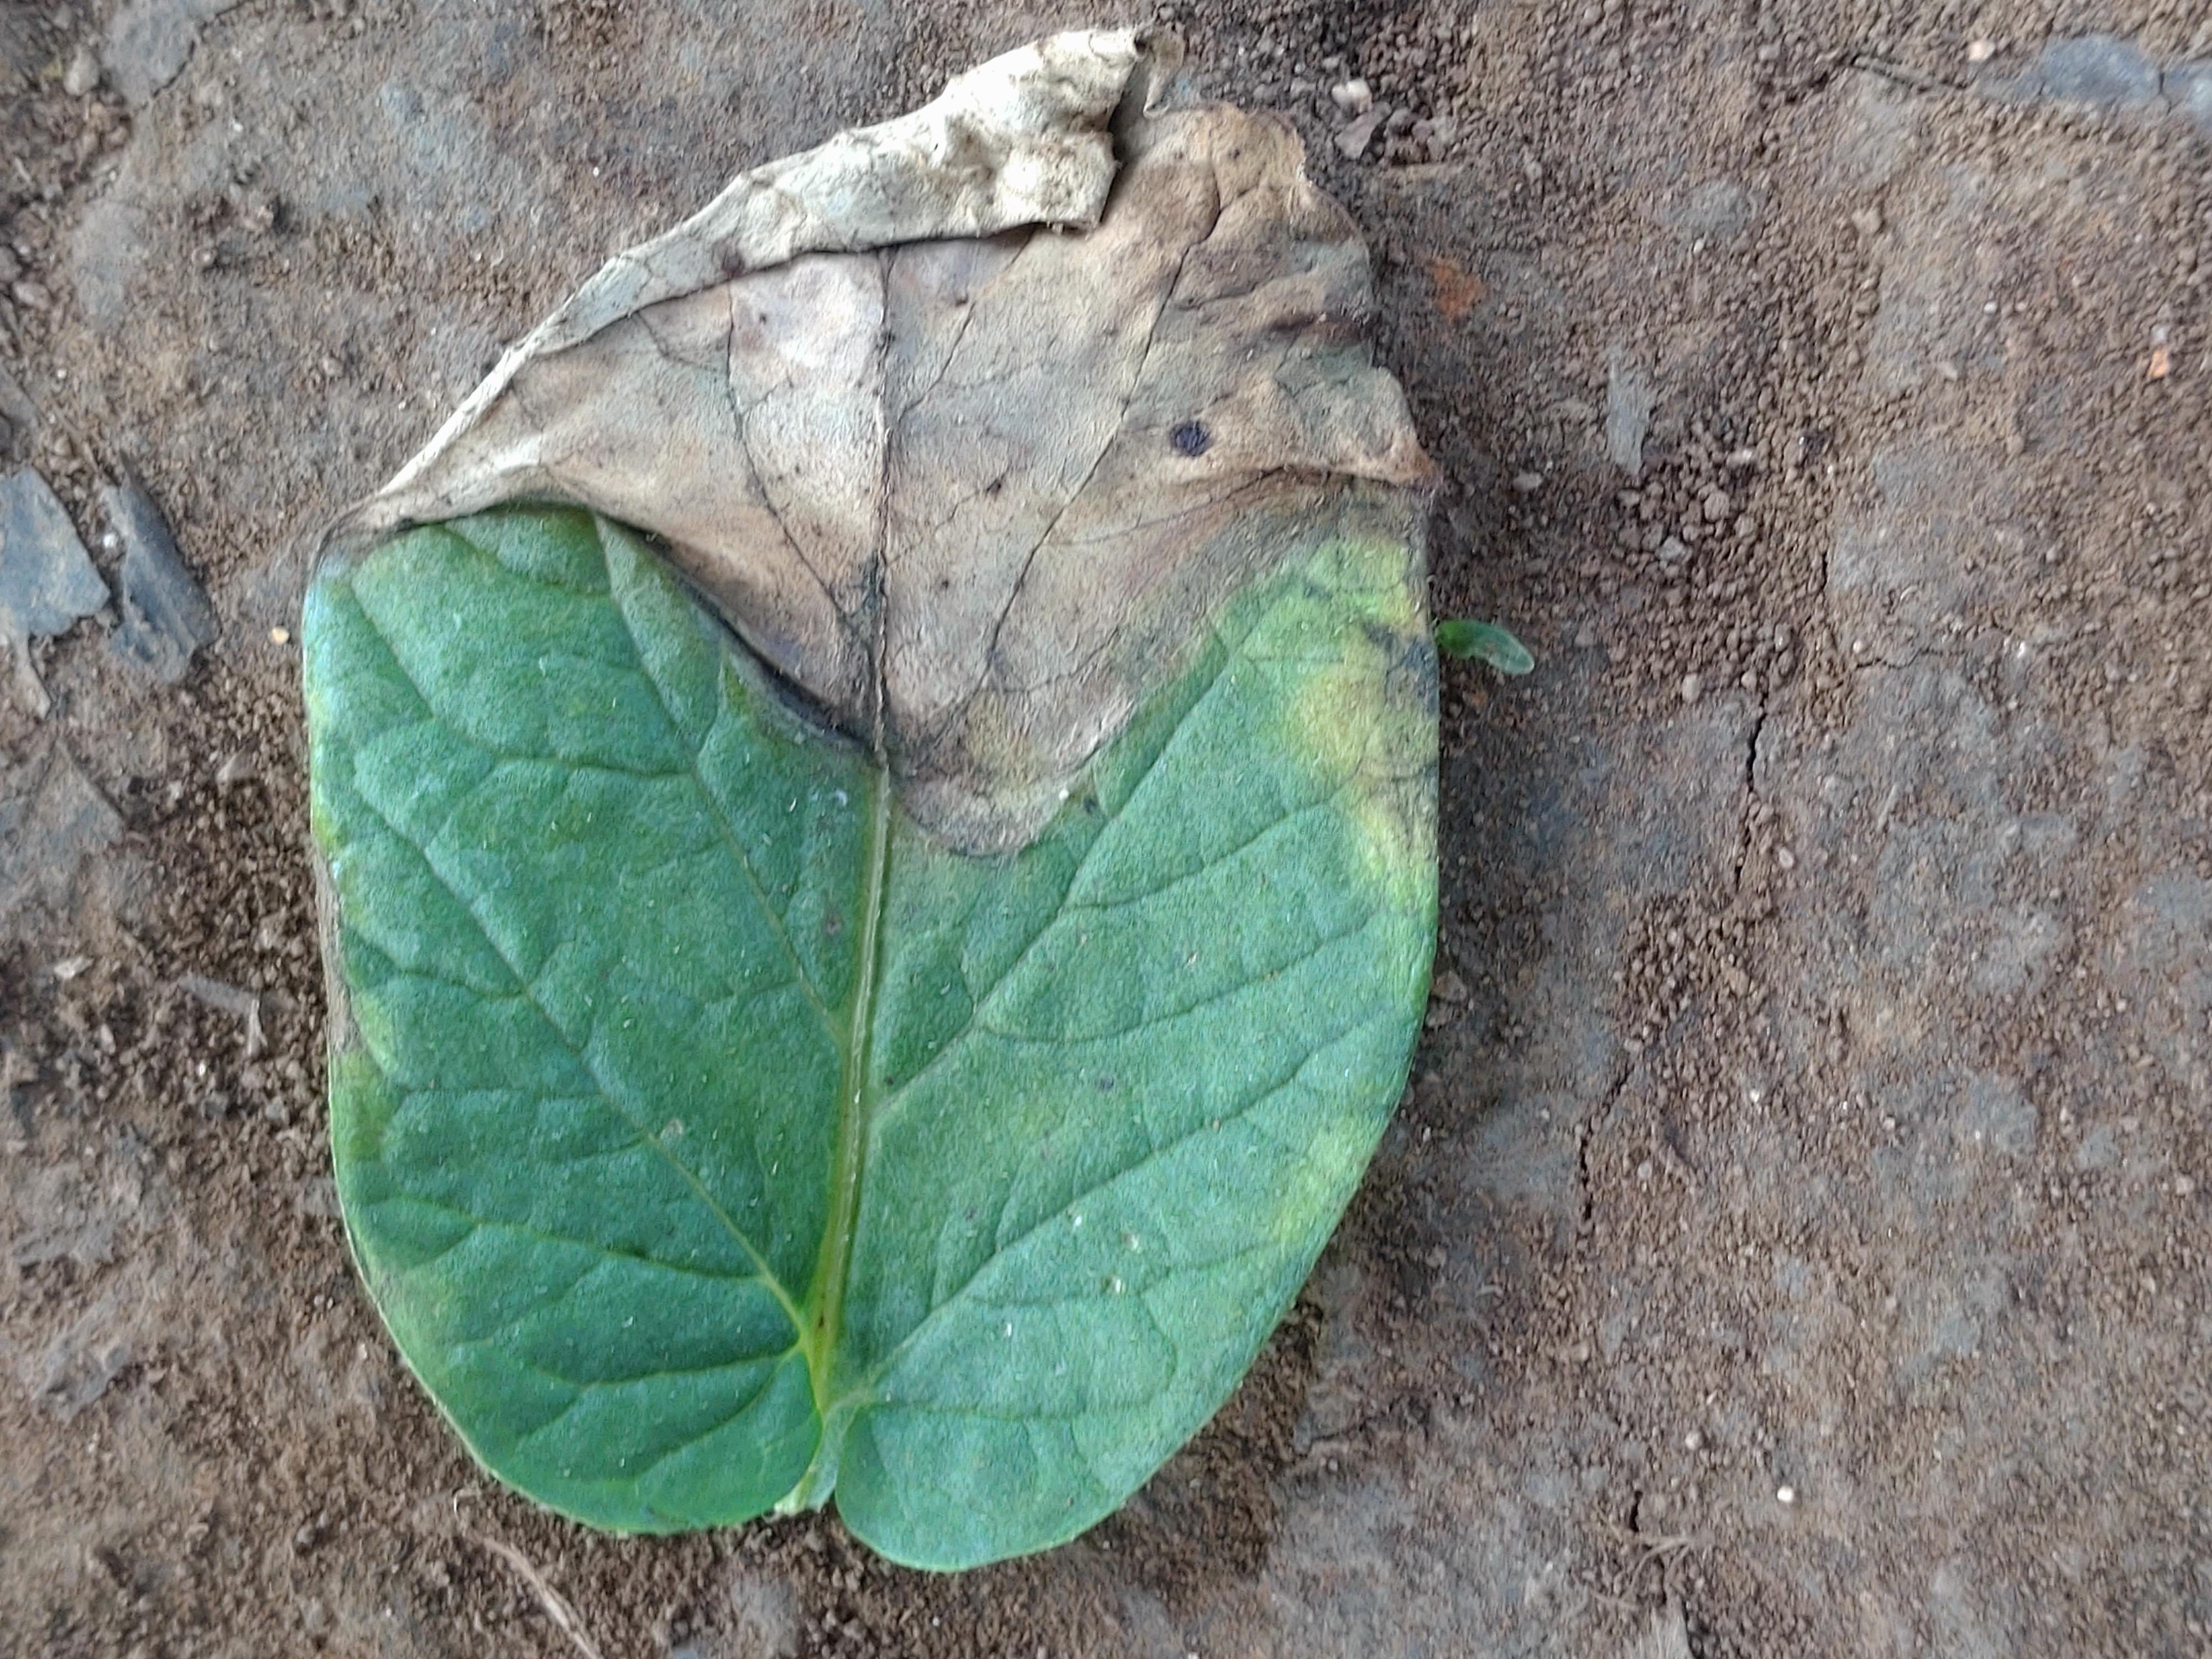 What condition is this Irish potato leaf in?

early blight
